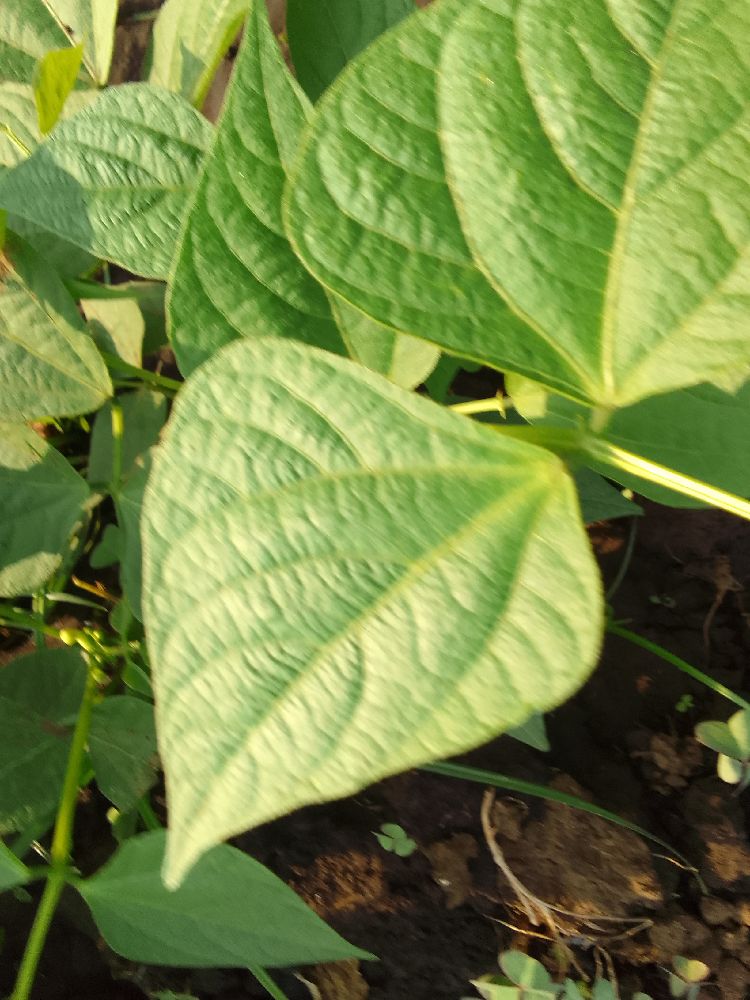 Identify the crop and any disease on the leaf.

common bean, healthy
